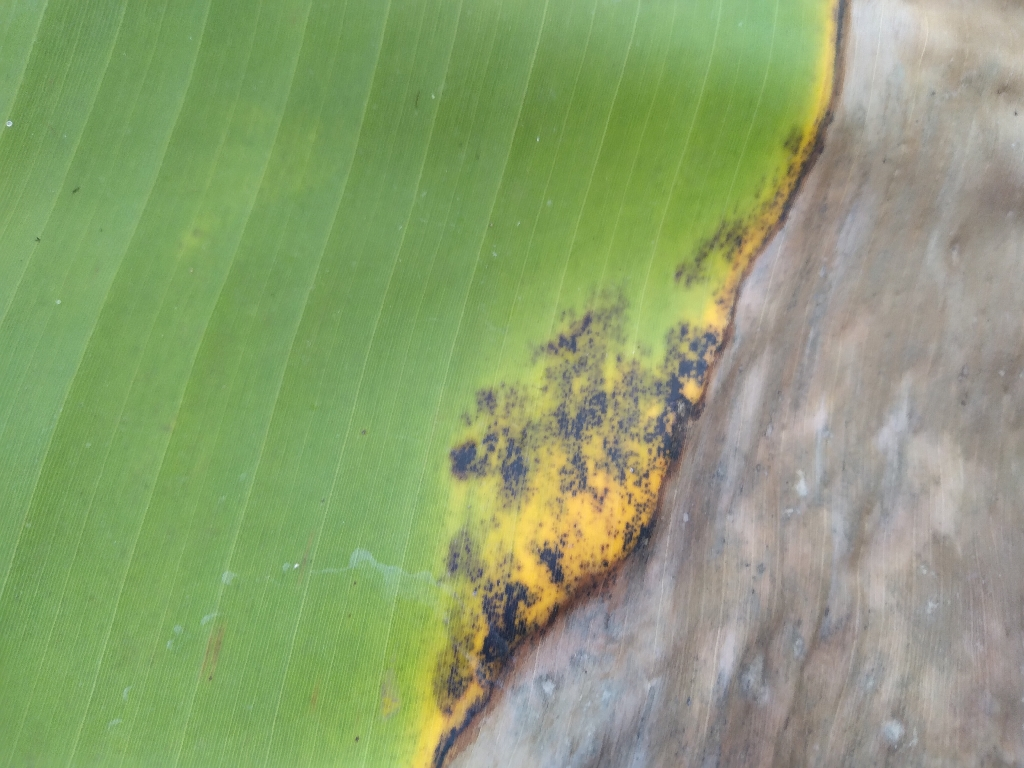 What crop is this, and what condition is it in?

banana, black sigatoka
